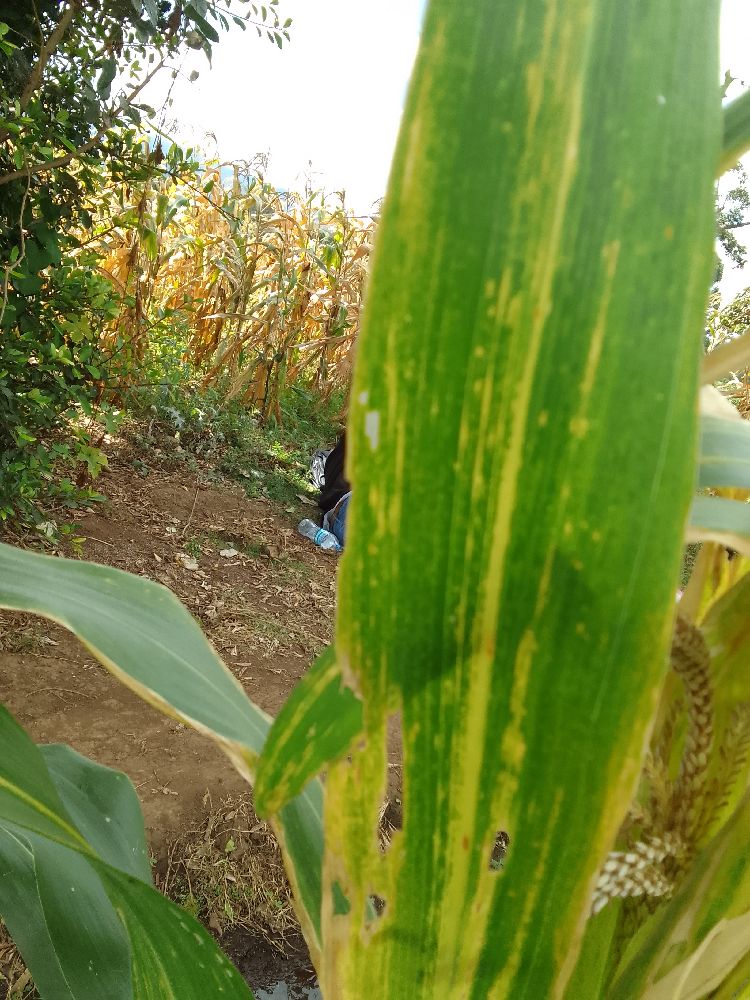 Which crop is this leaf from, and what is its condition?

maize, maize lethal necrosis
